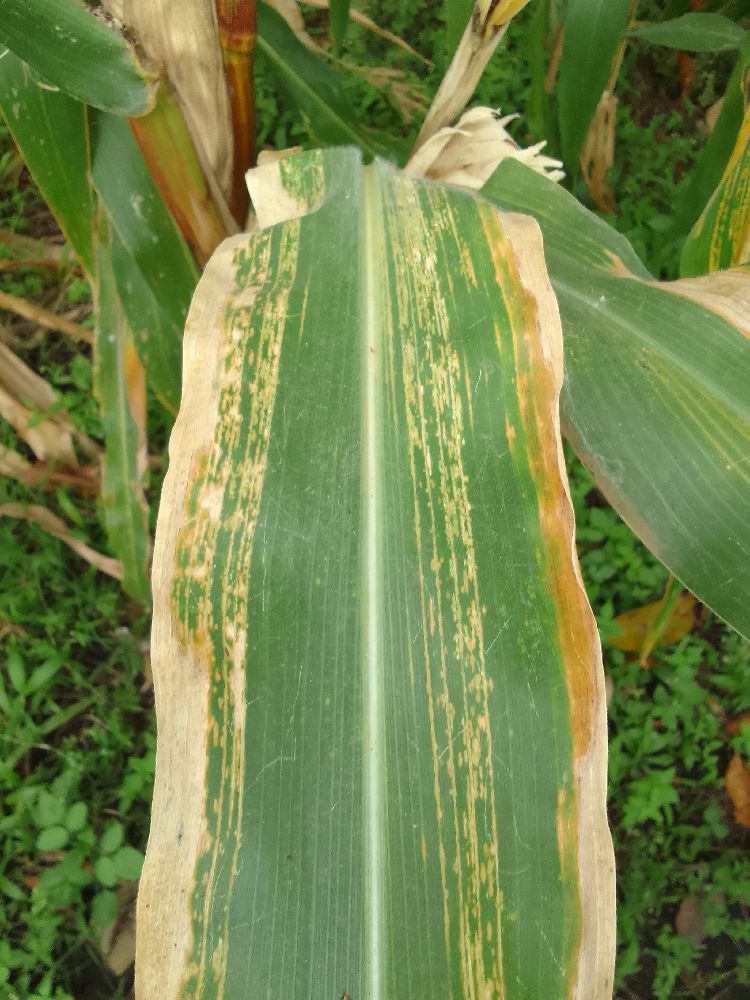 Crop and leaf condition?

maize, maize lethal necrosis
